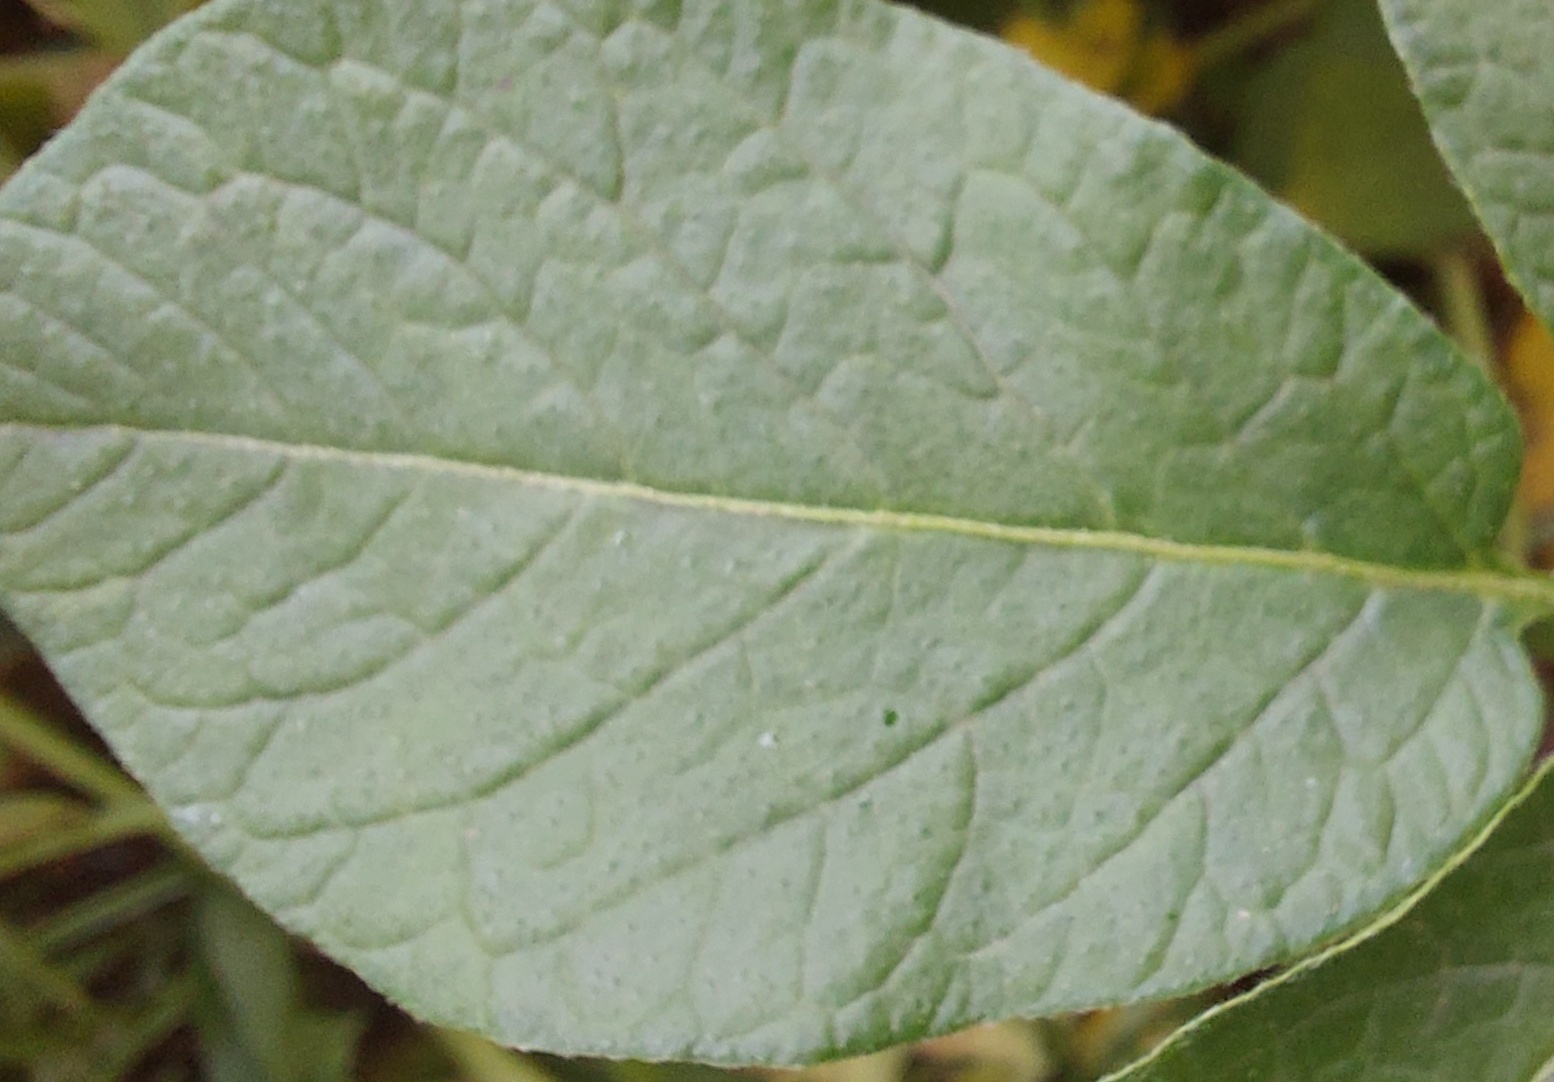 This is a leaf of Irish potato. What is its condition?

healthy
